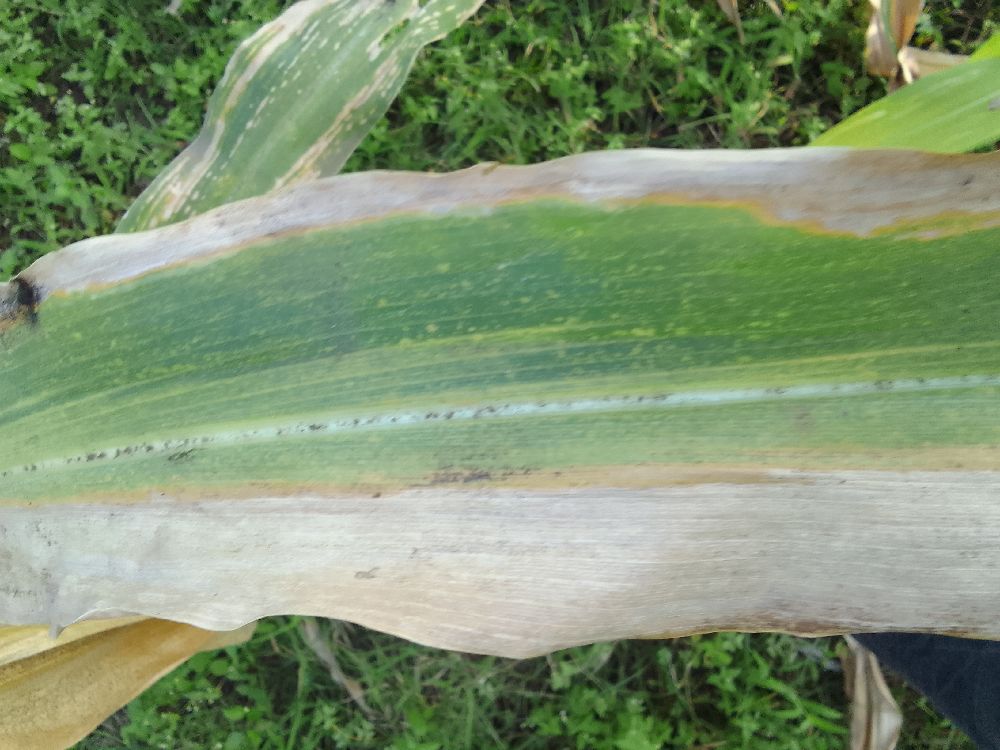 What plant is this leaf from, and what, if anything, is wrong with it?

maize, maize lethal necrosis
